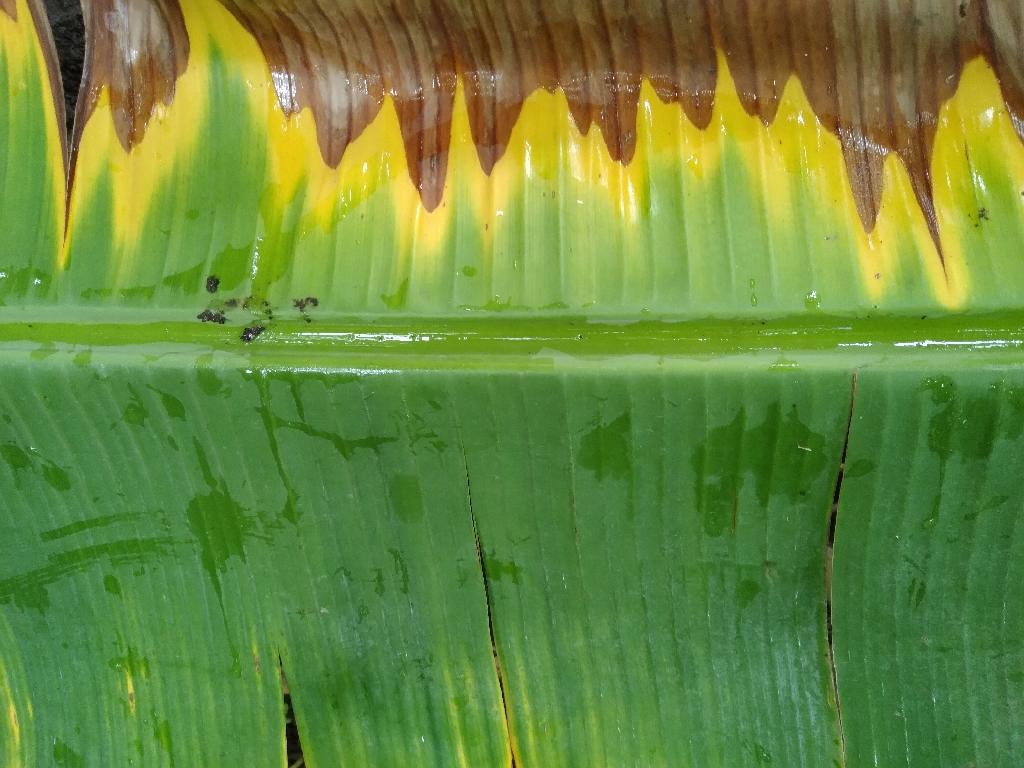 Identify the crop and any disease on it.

banana, fusarium wilt race 1
